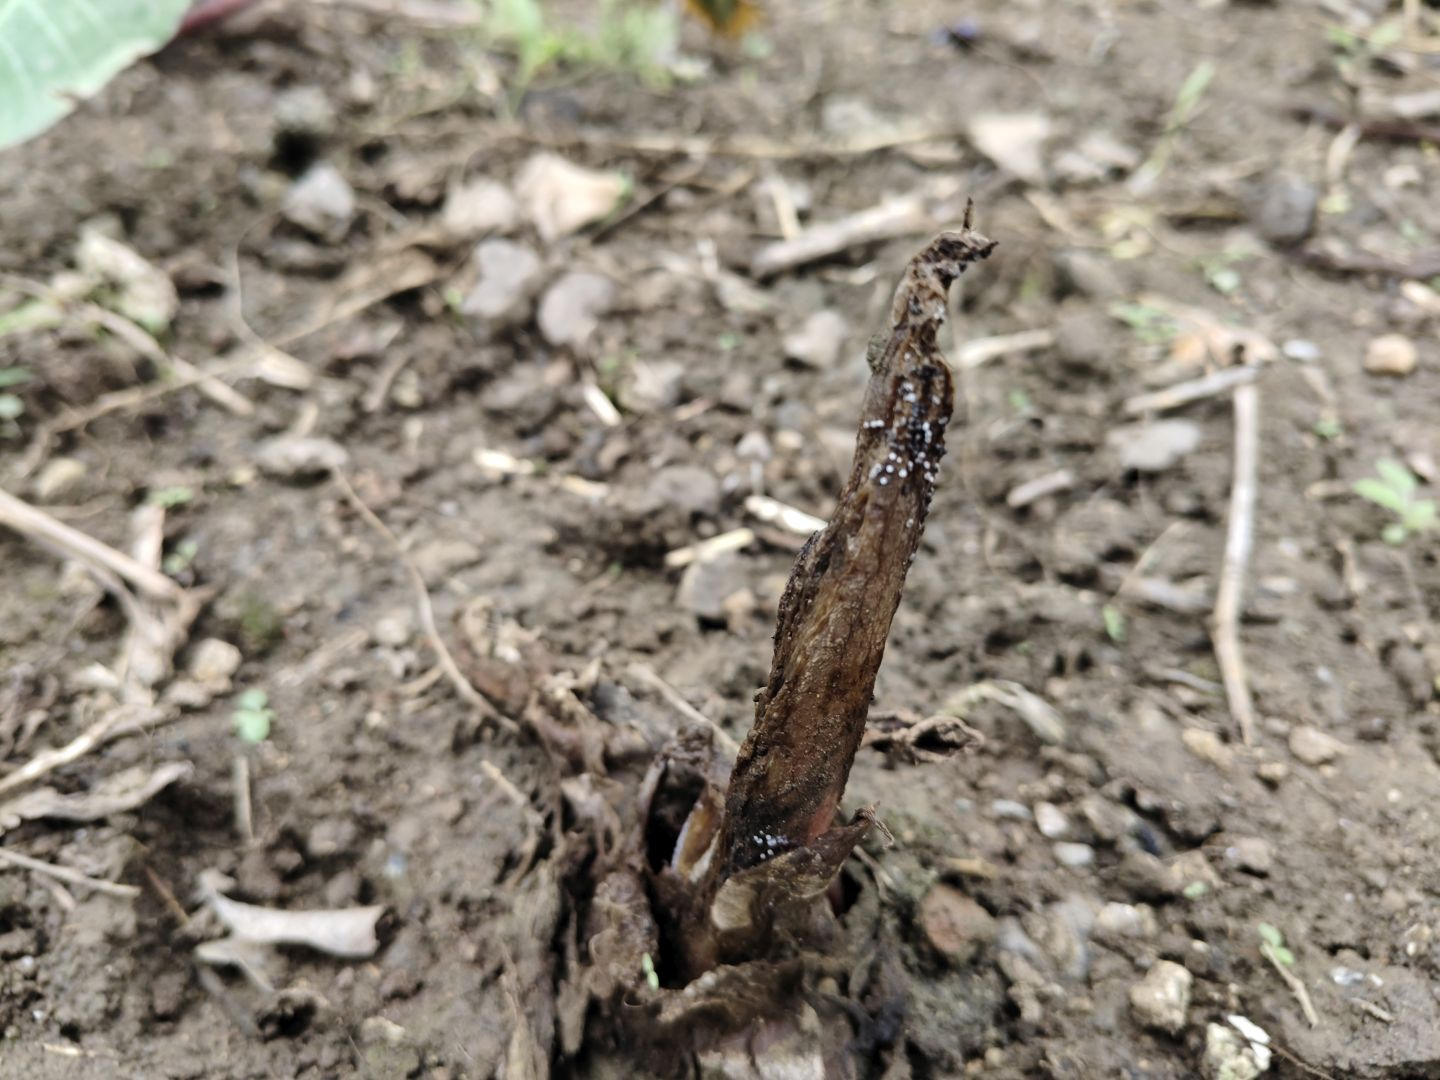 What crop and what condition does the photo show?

taro, root rot
